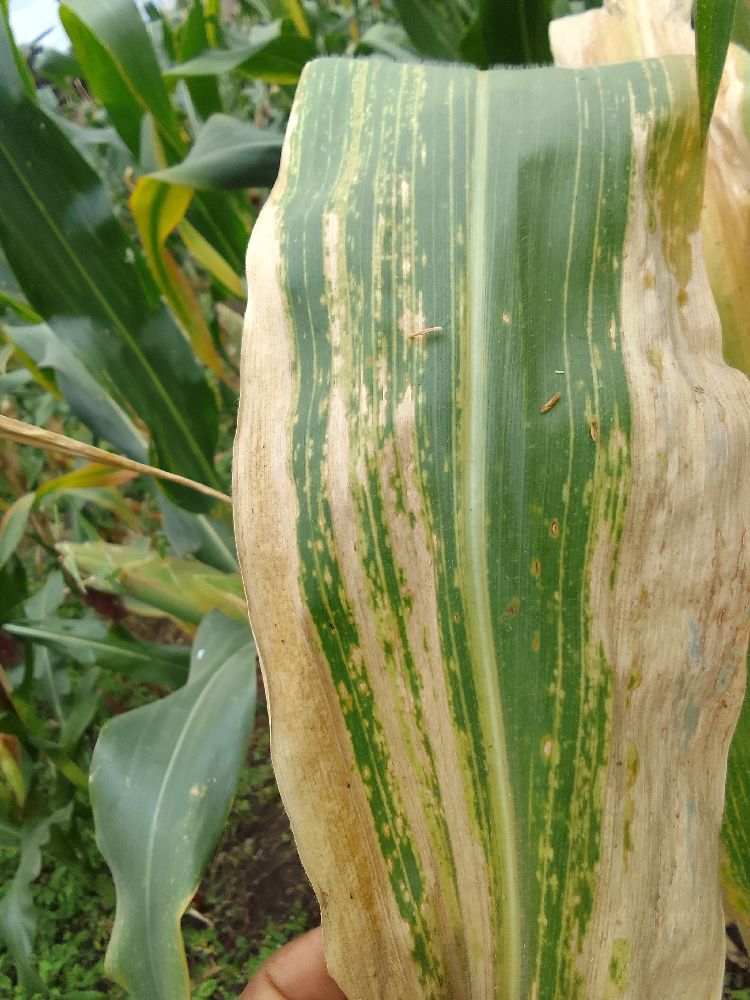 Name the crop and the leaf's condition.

maize, maize lethal necrosis
